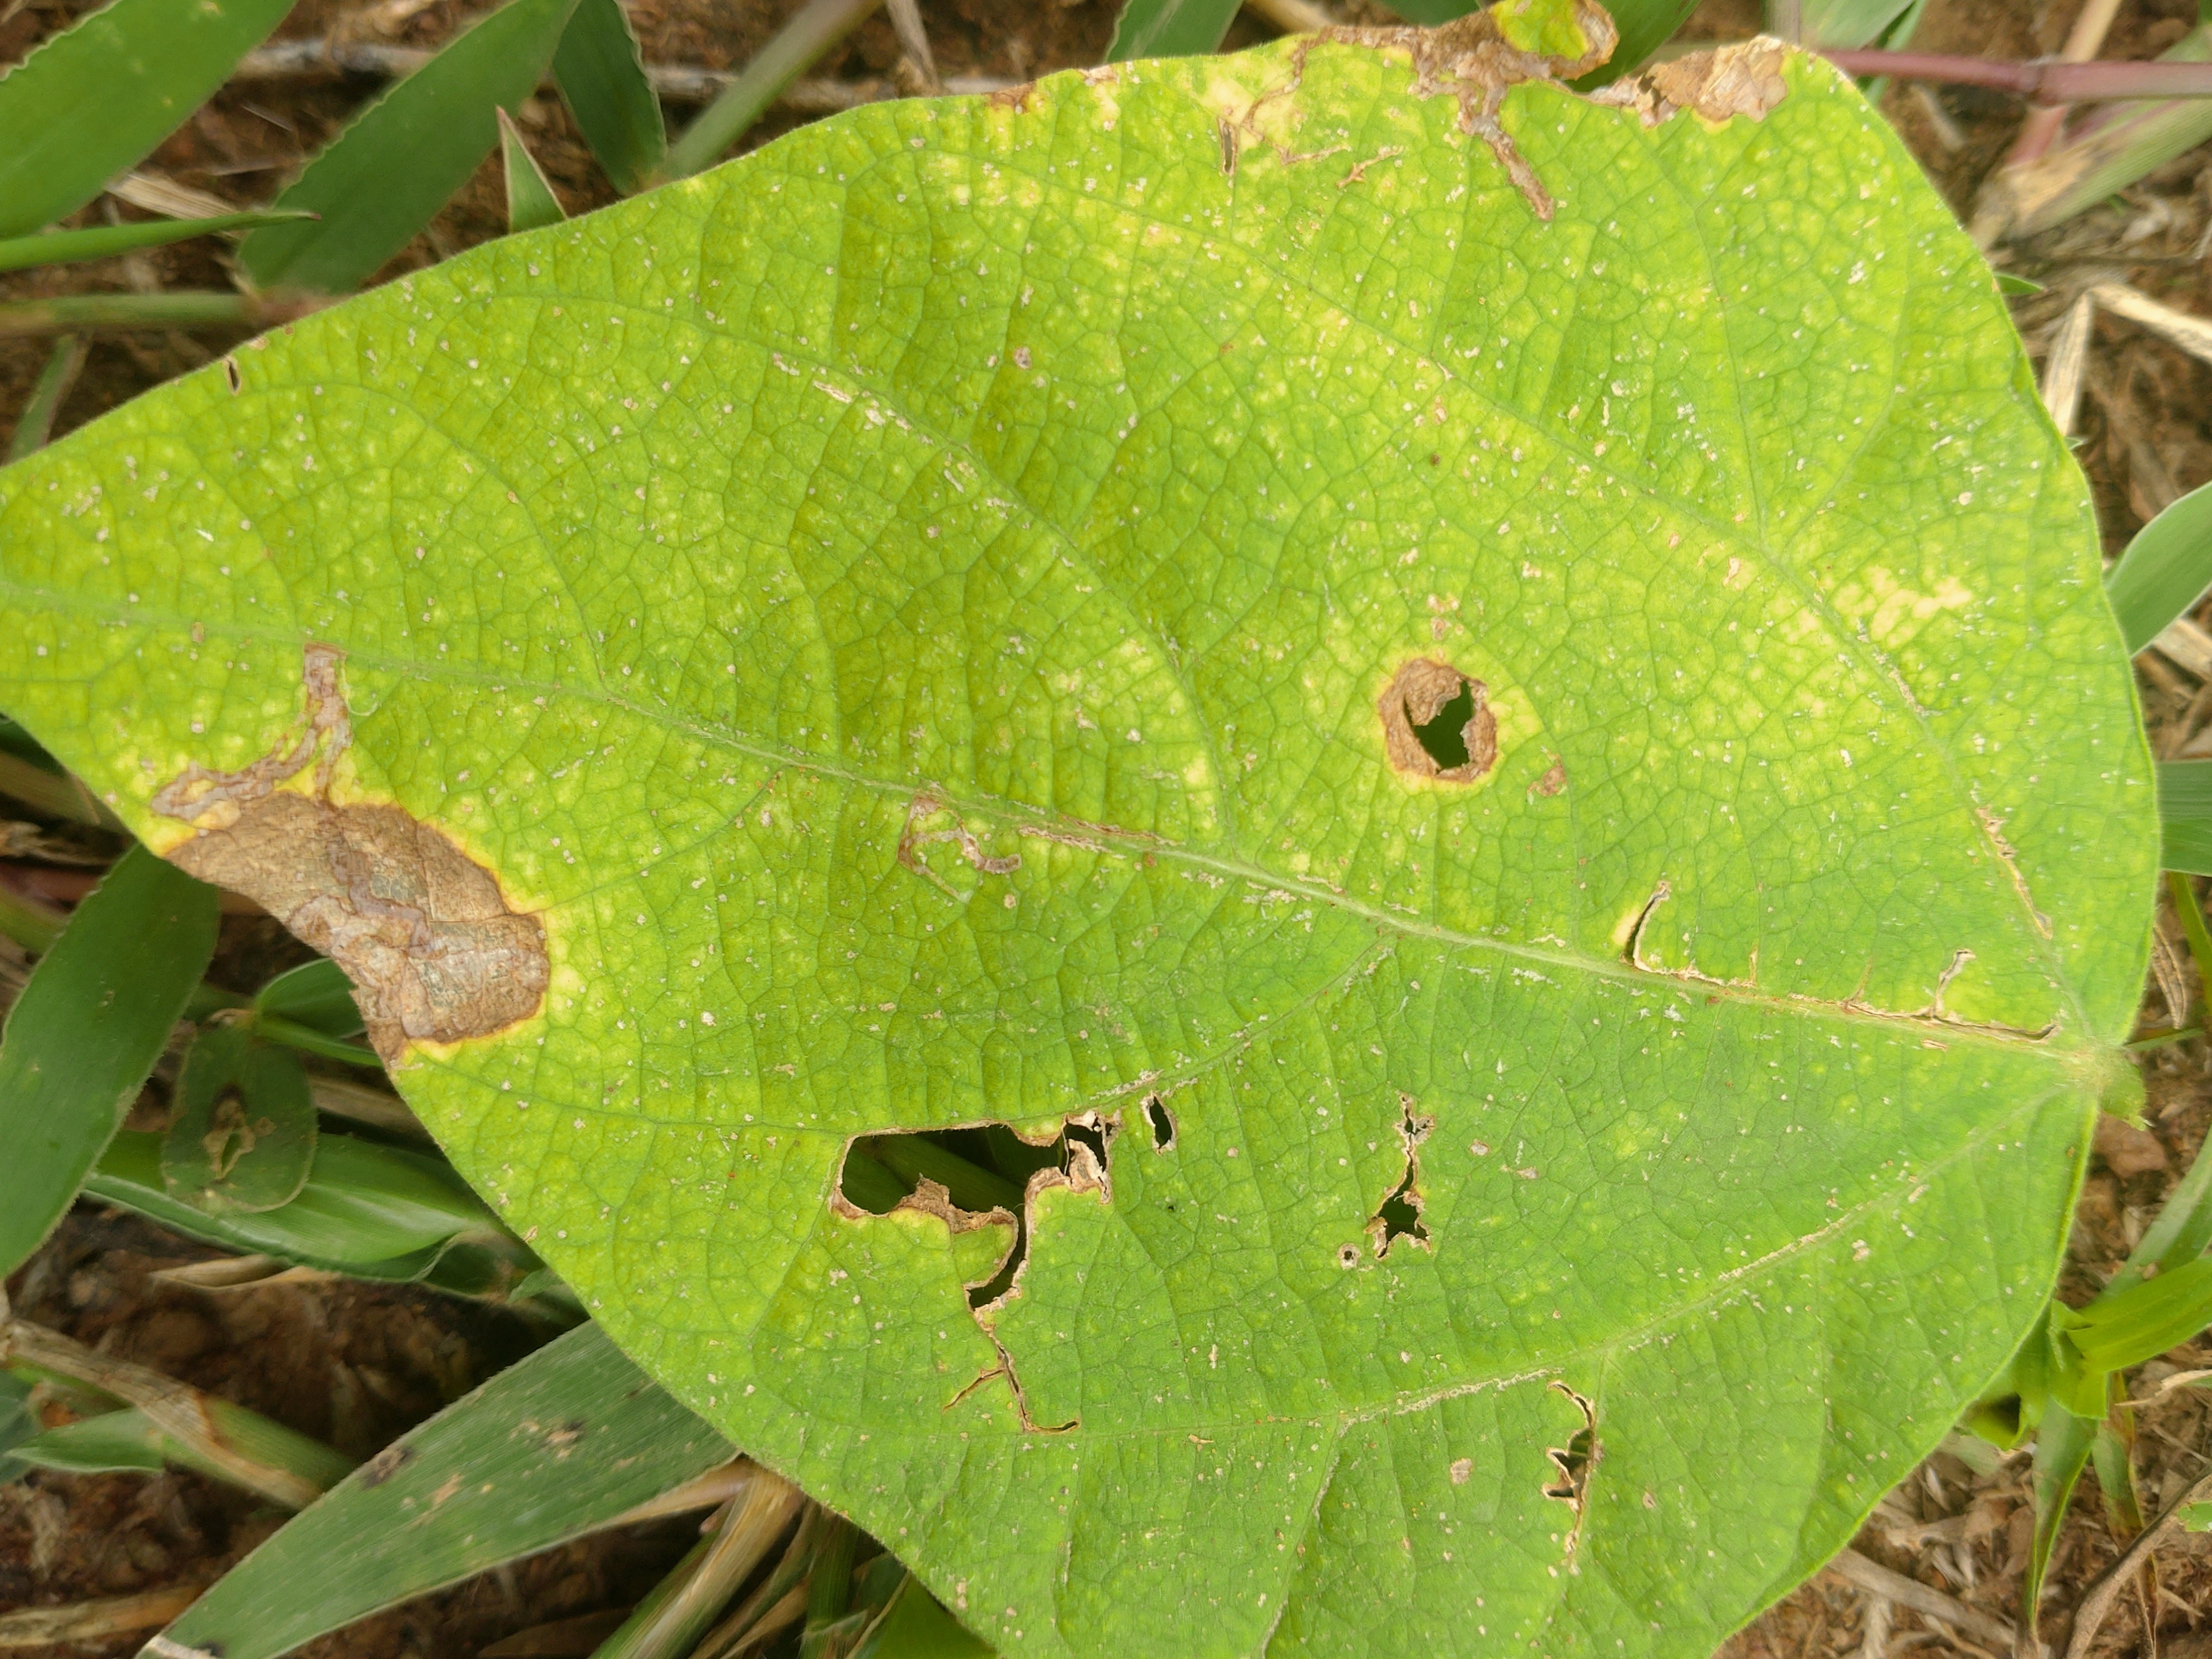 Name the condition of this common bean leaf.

rust
